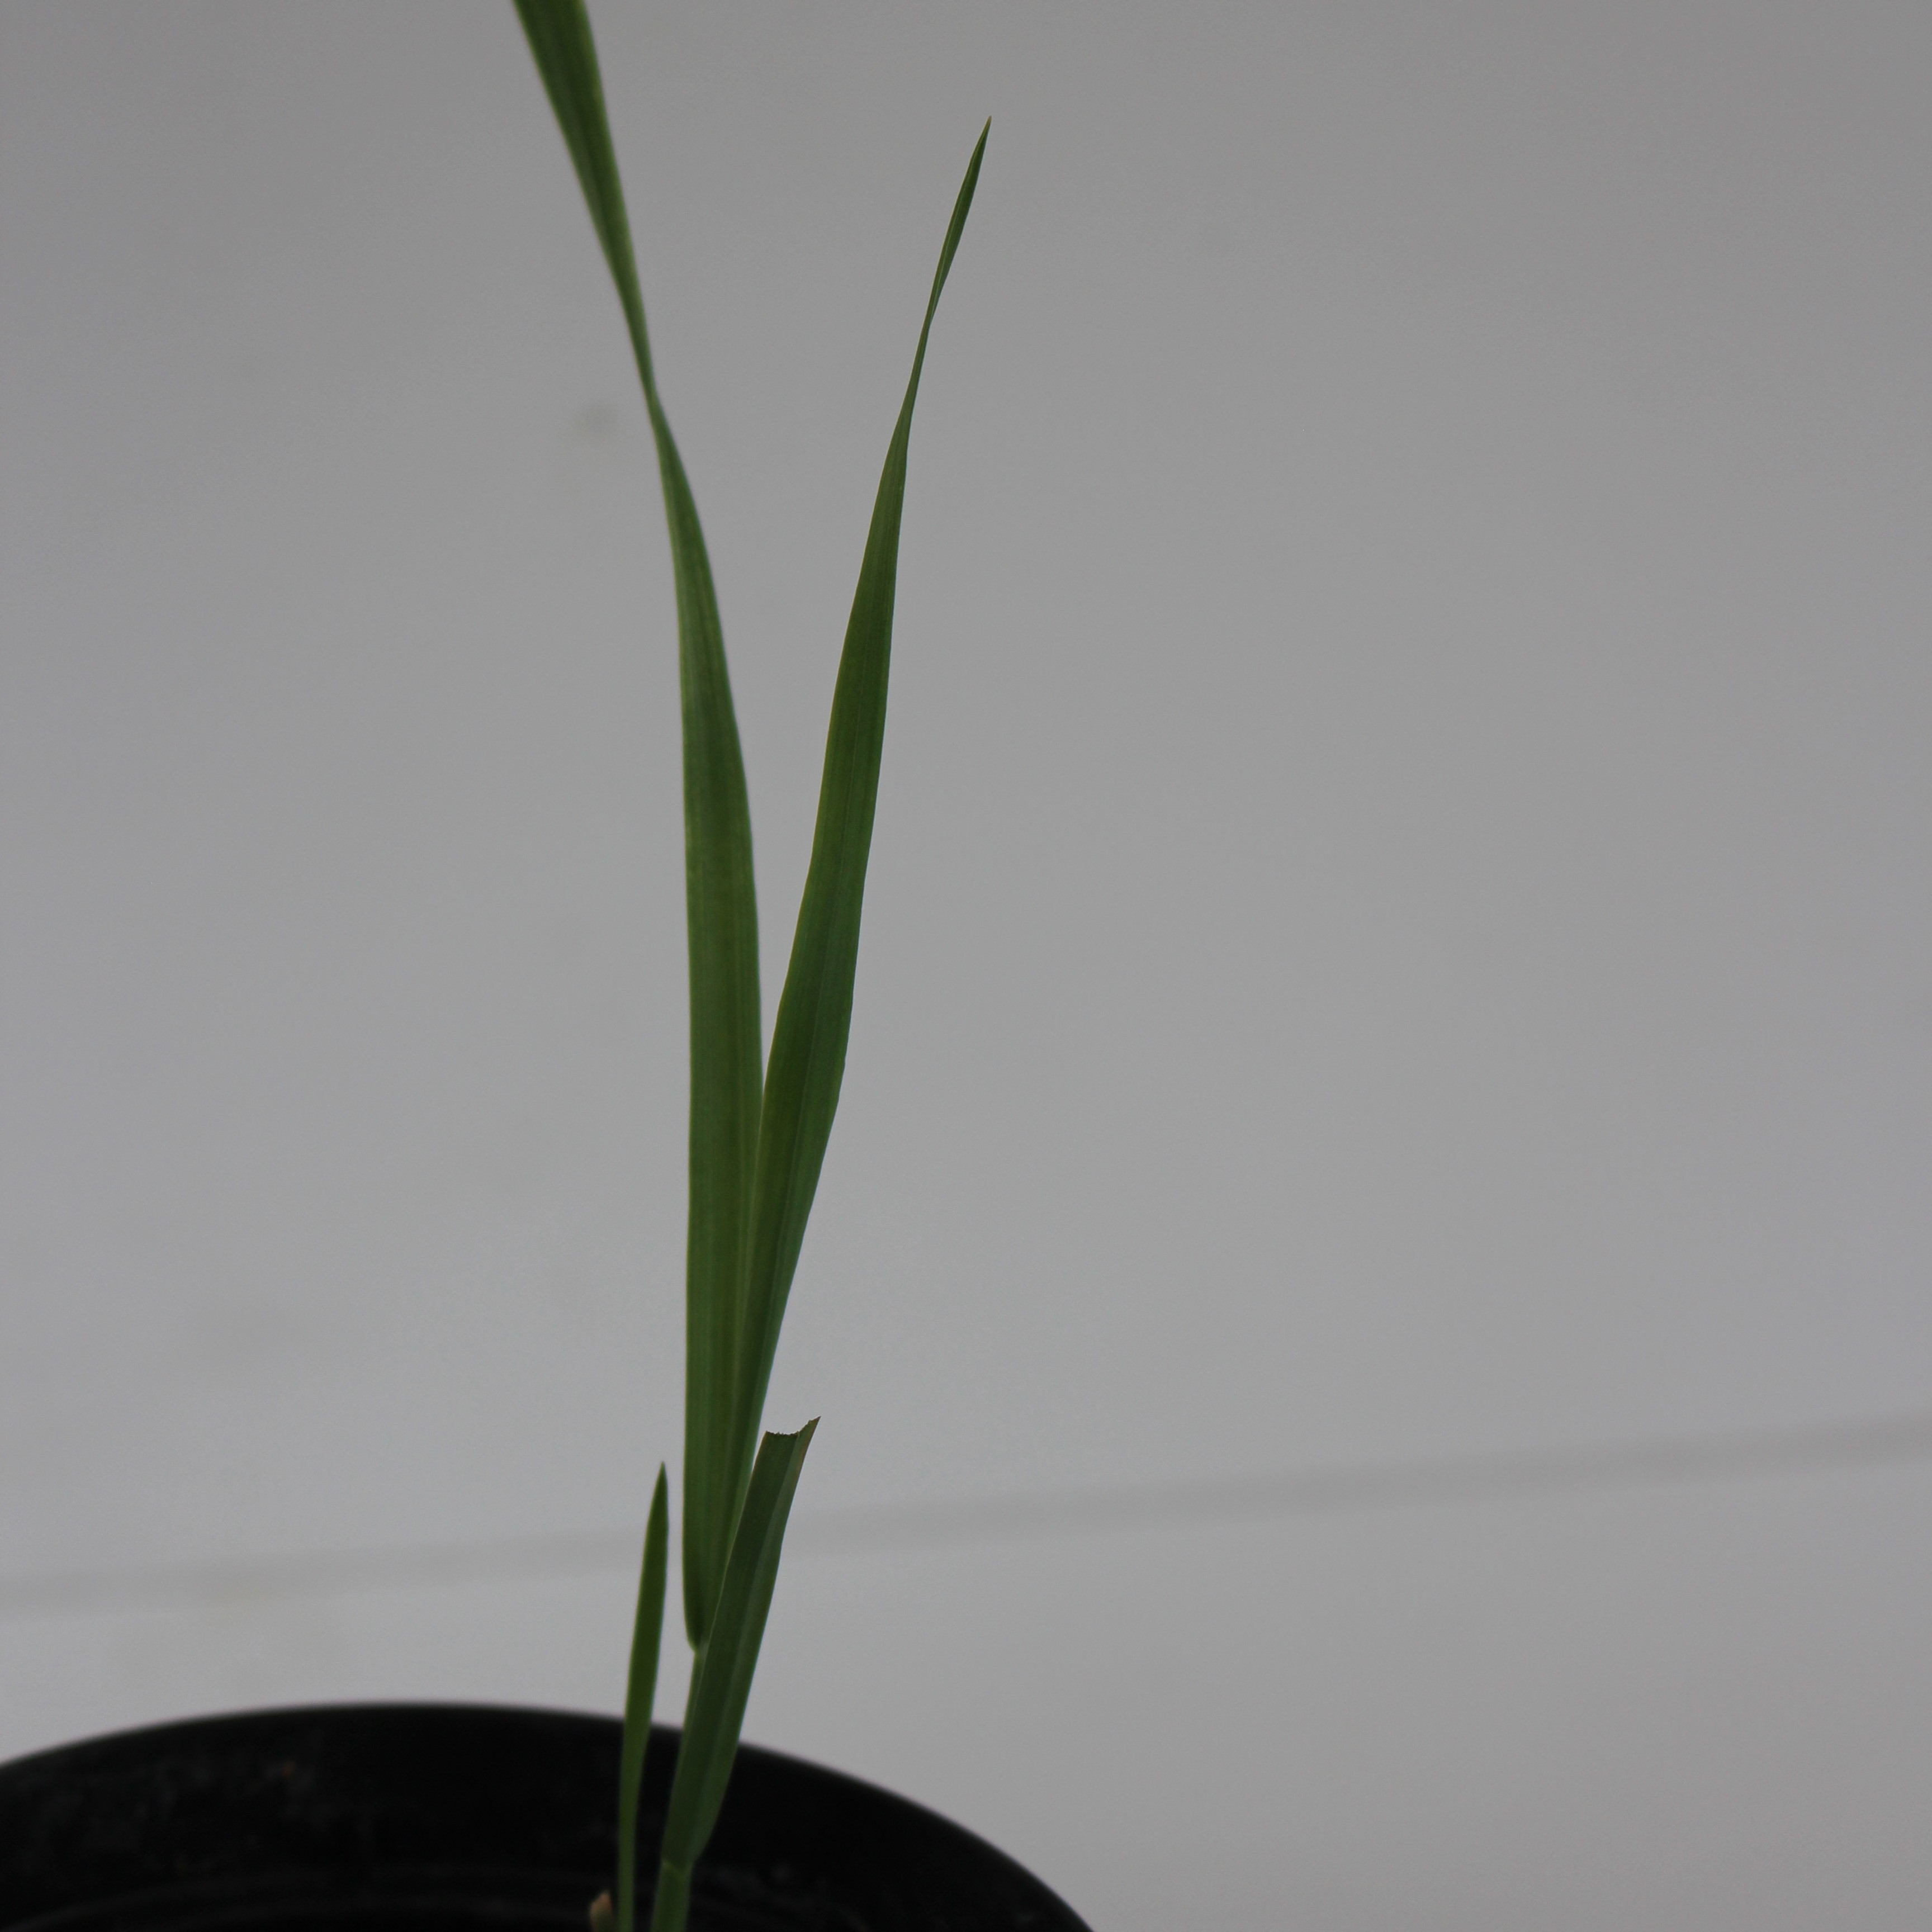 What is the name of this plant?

Avena sterilis
